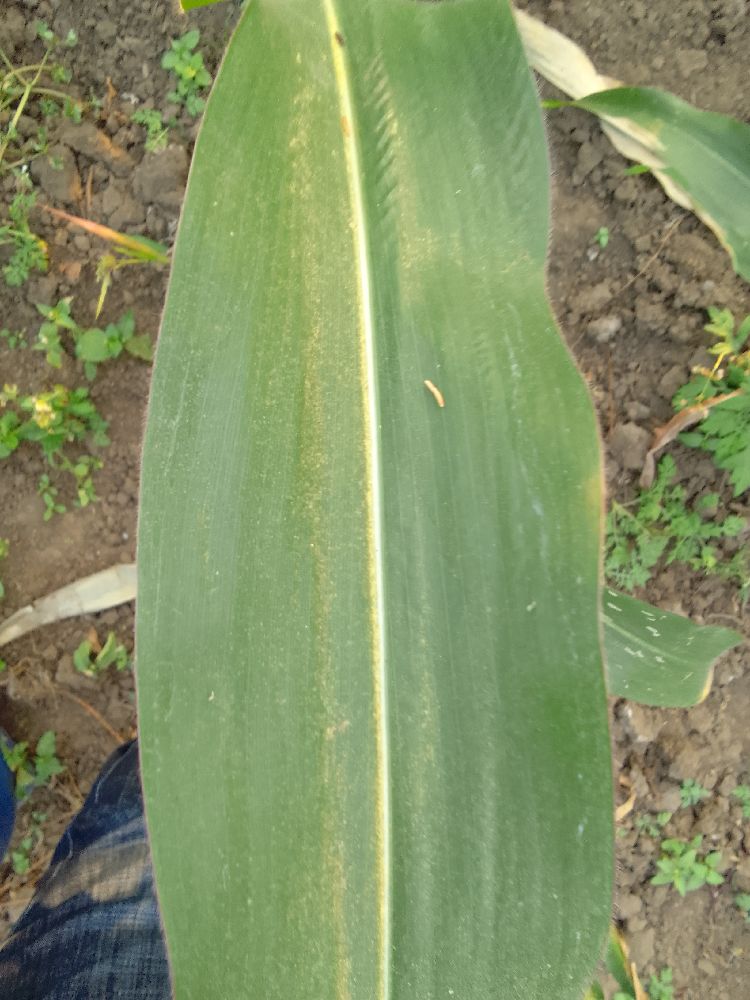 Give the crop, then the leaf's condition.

maize, healthy
